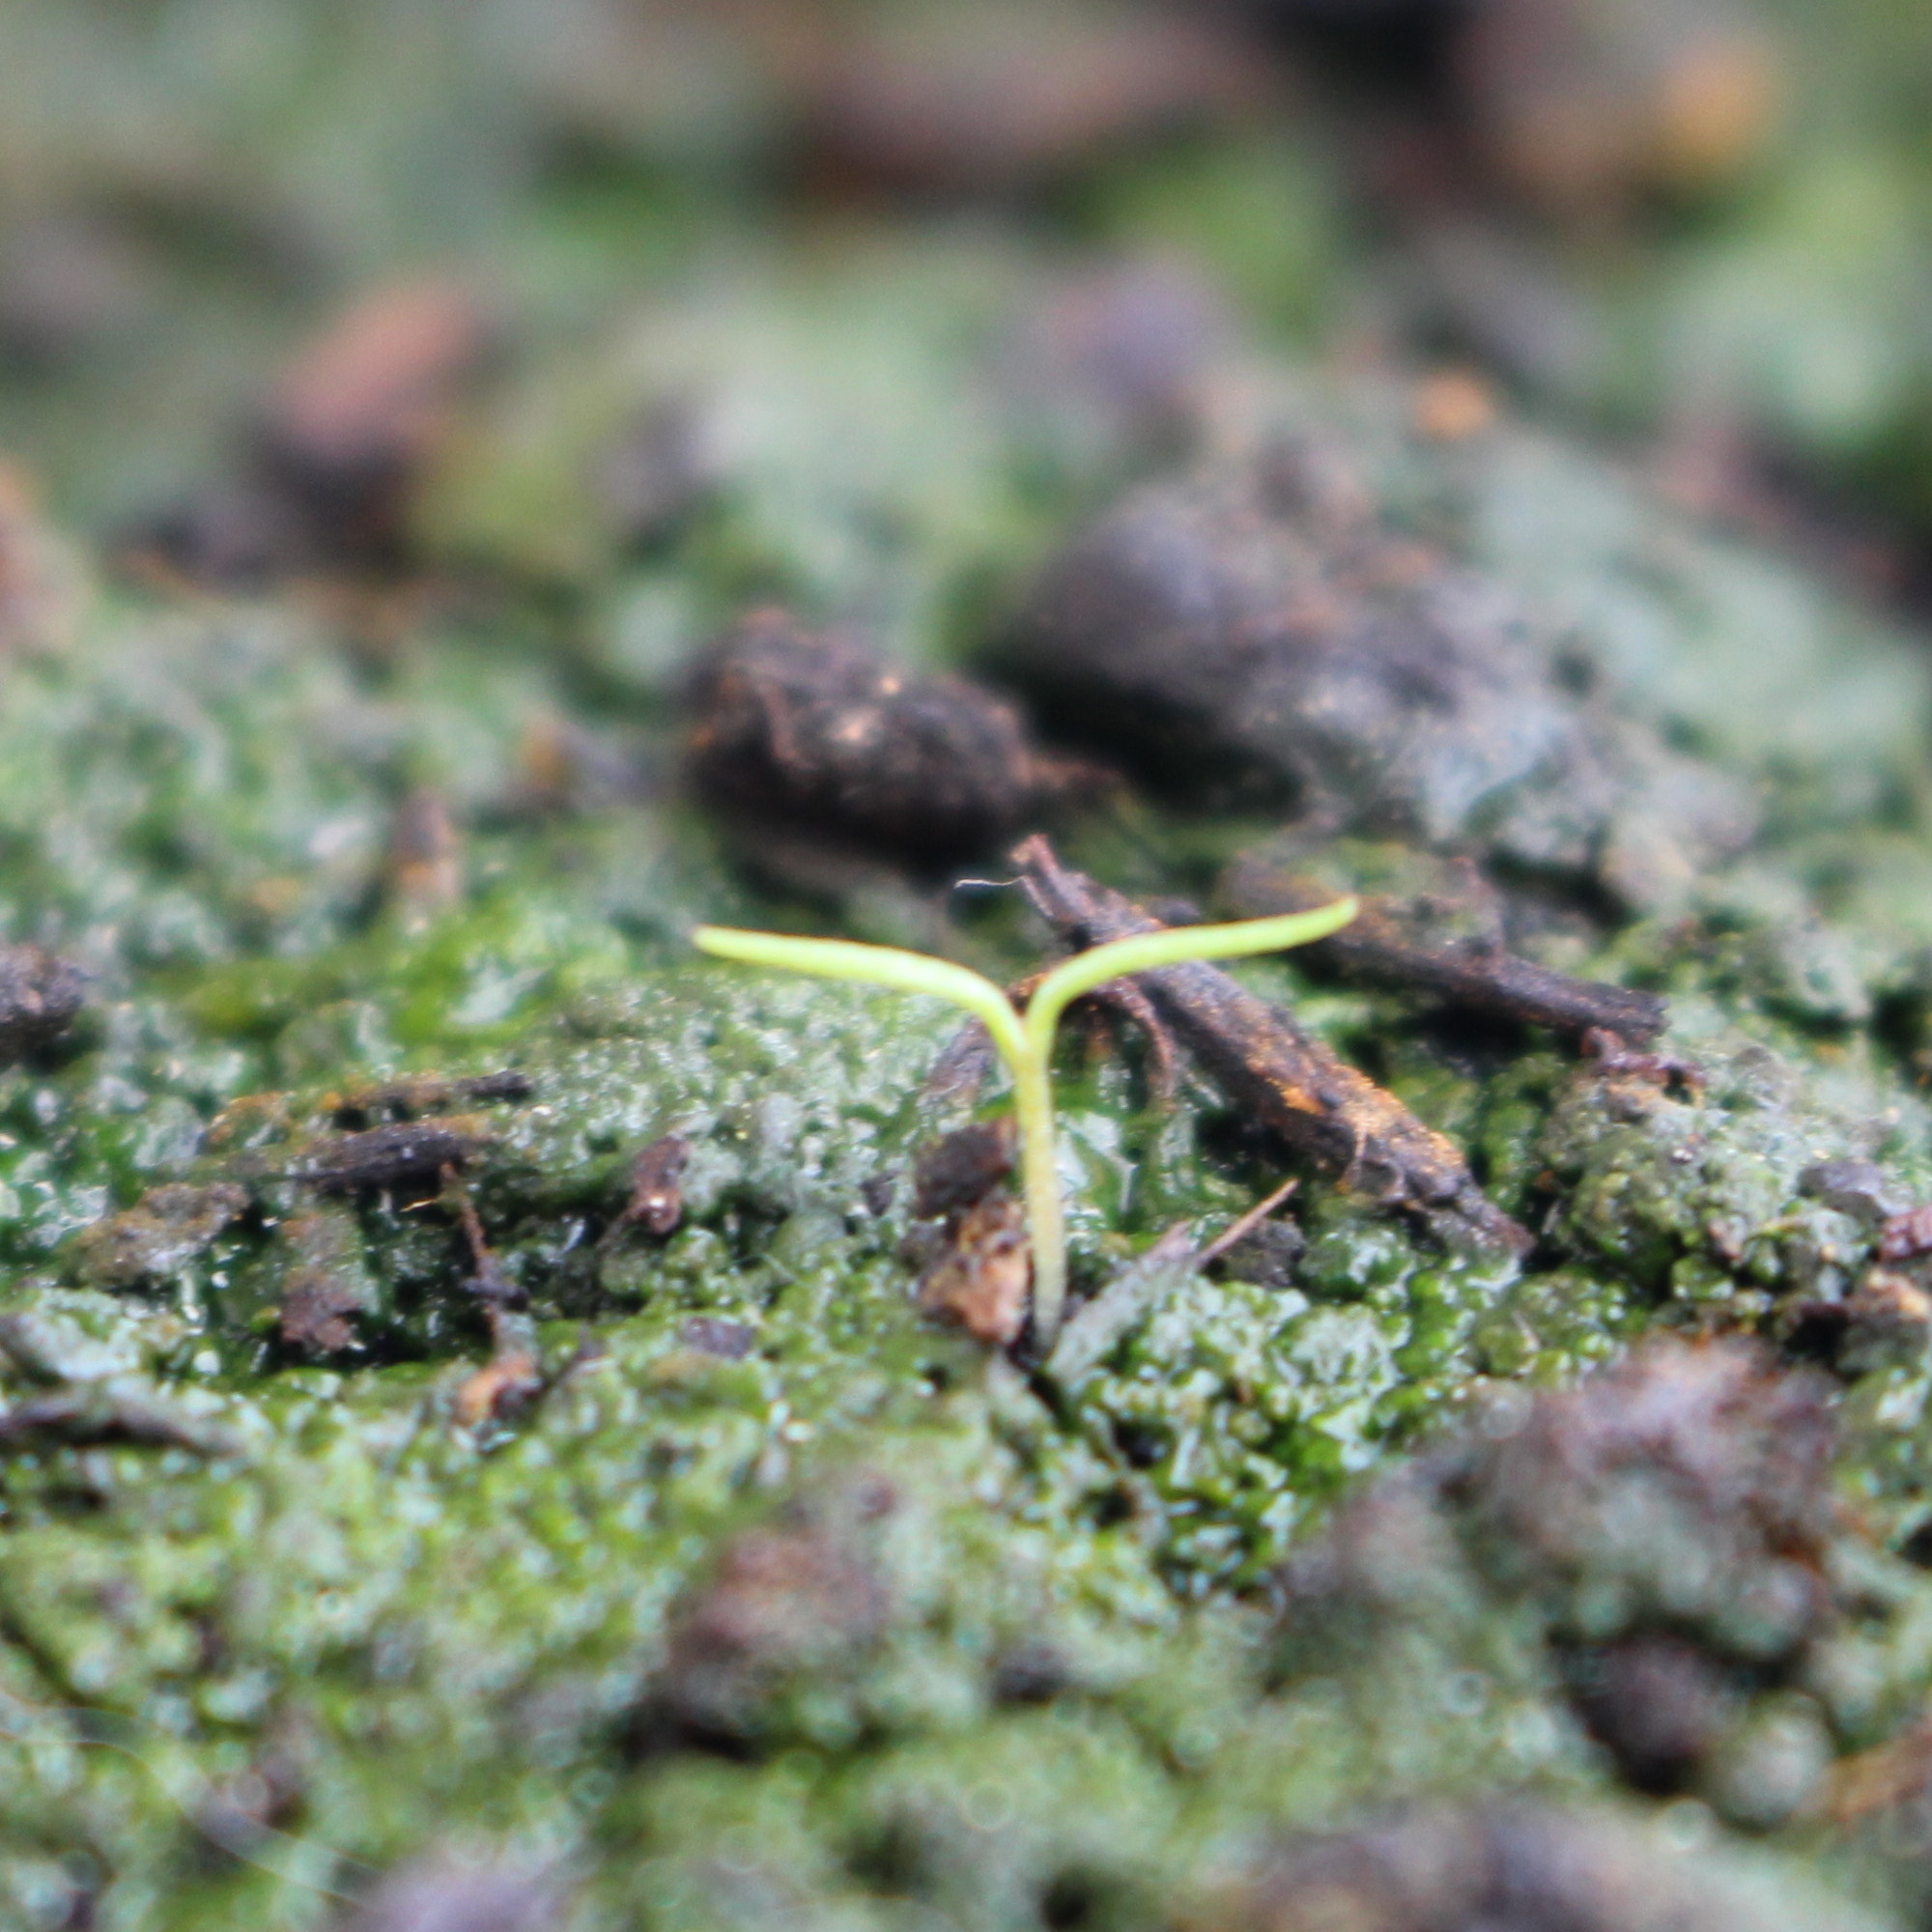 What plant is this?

Papaver rhoeas
